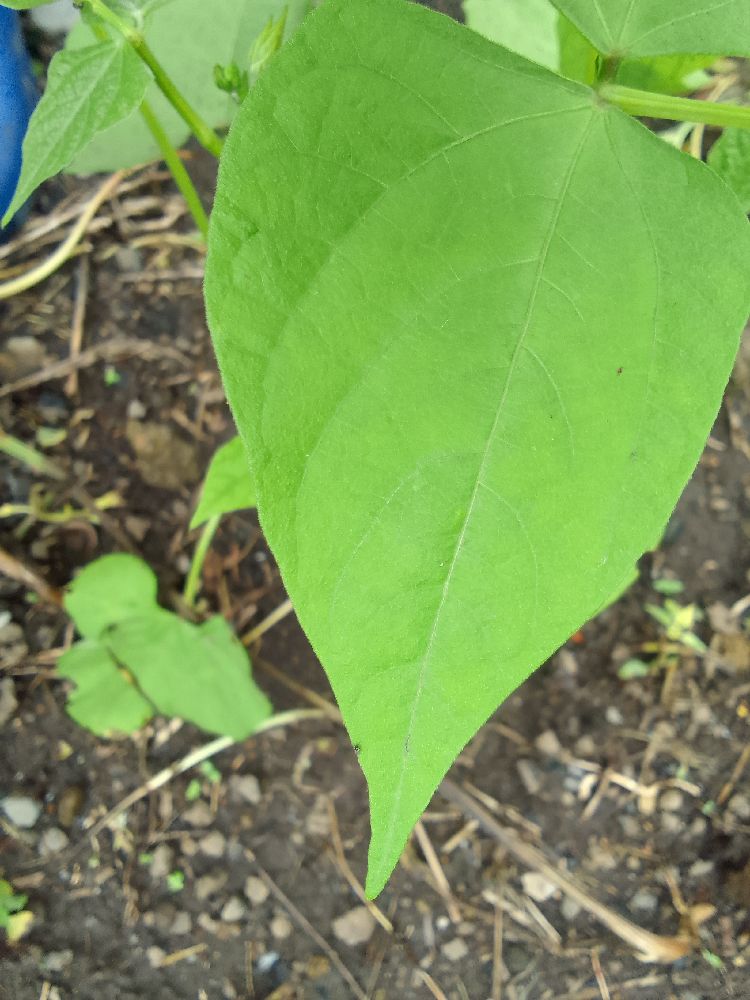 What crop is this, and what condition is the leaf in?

common bean, healthy
